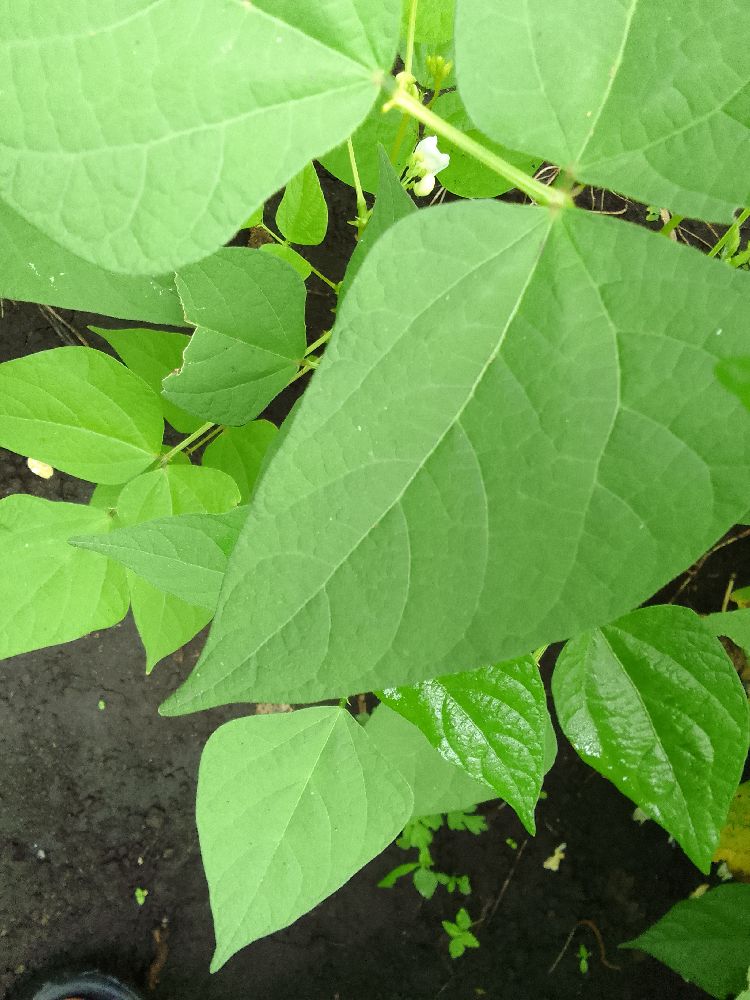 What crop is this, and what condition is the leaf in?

common bean, healthy
